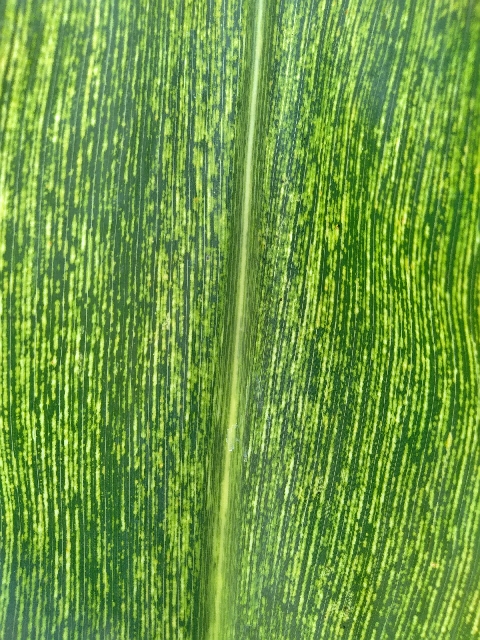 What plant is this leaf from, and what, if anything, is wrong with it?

maize, maize streak virus
